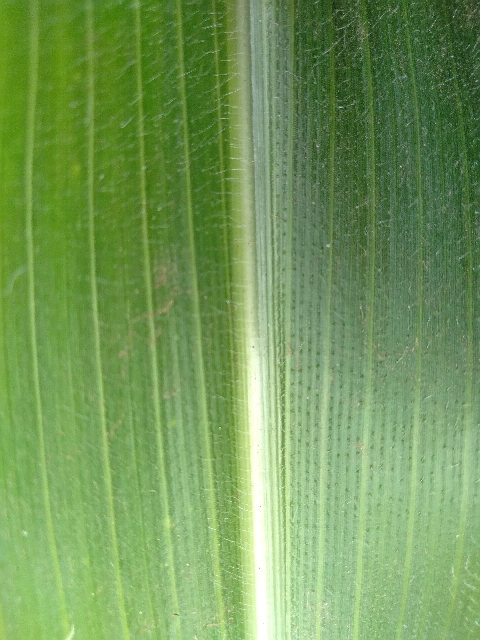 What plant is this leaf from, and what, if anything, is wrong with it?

maize, healthy
